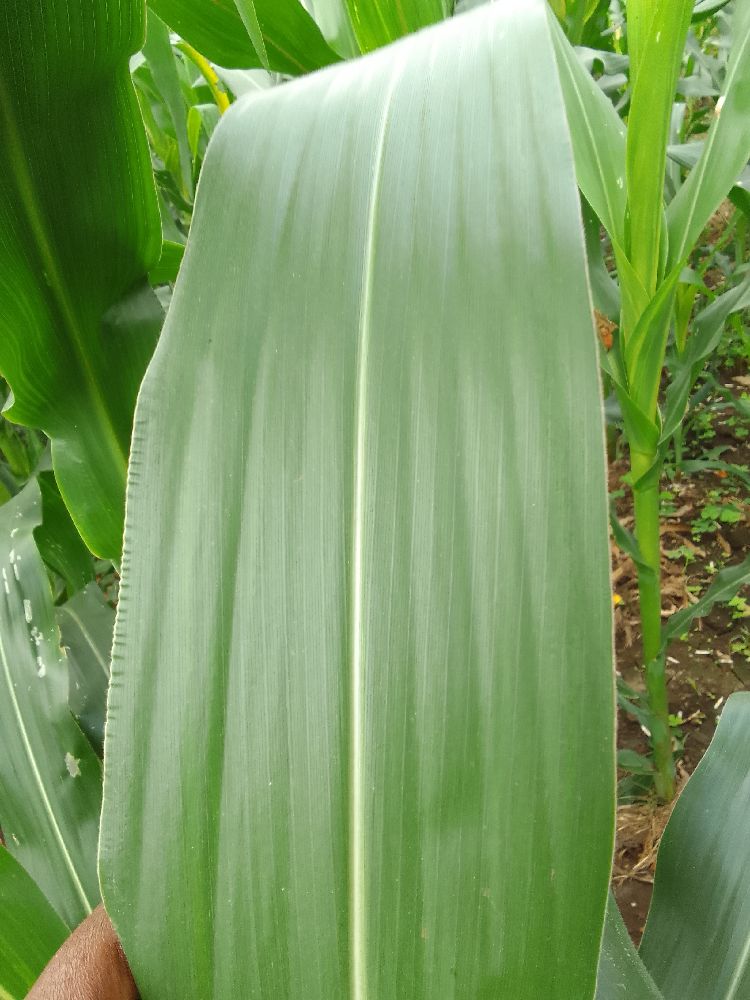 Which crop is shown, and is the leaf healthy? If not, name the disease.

maize, healthy
